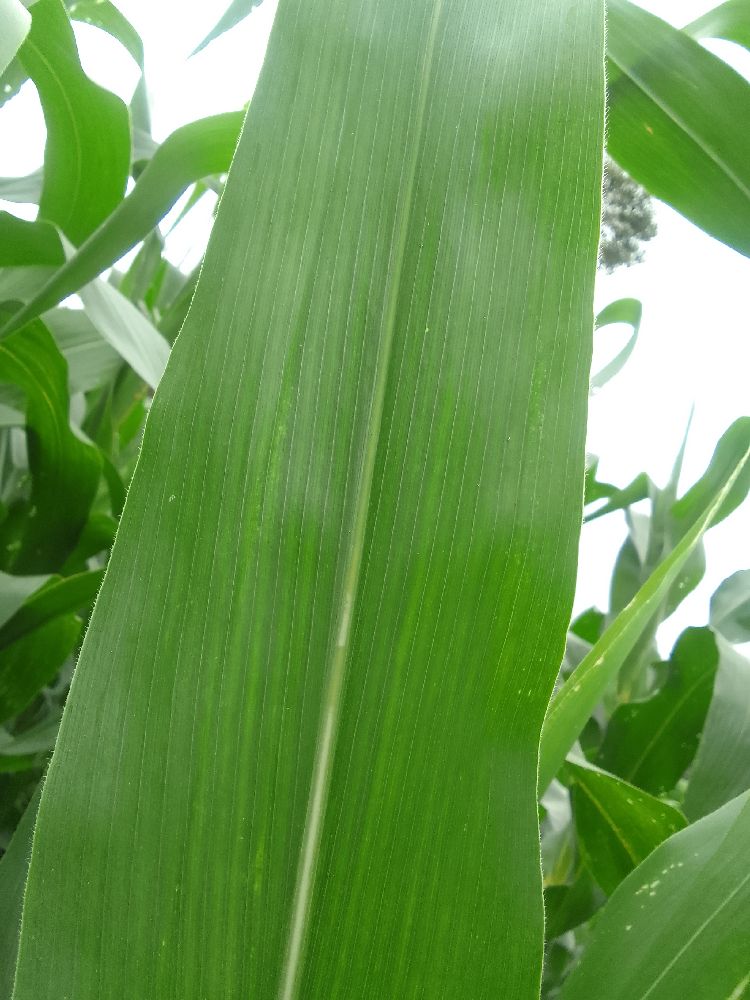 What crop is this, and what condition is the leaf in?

maize, healthy
